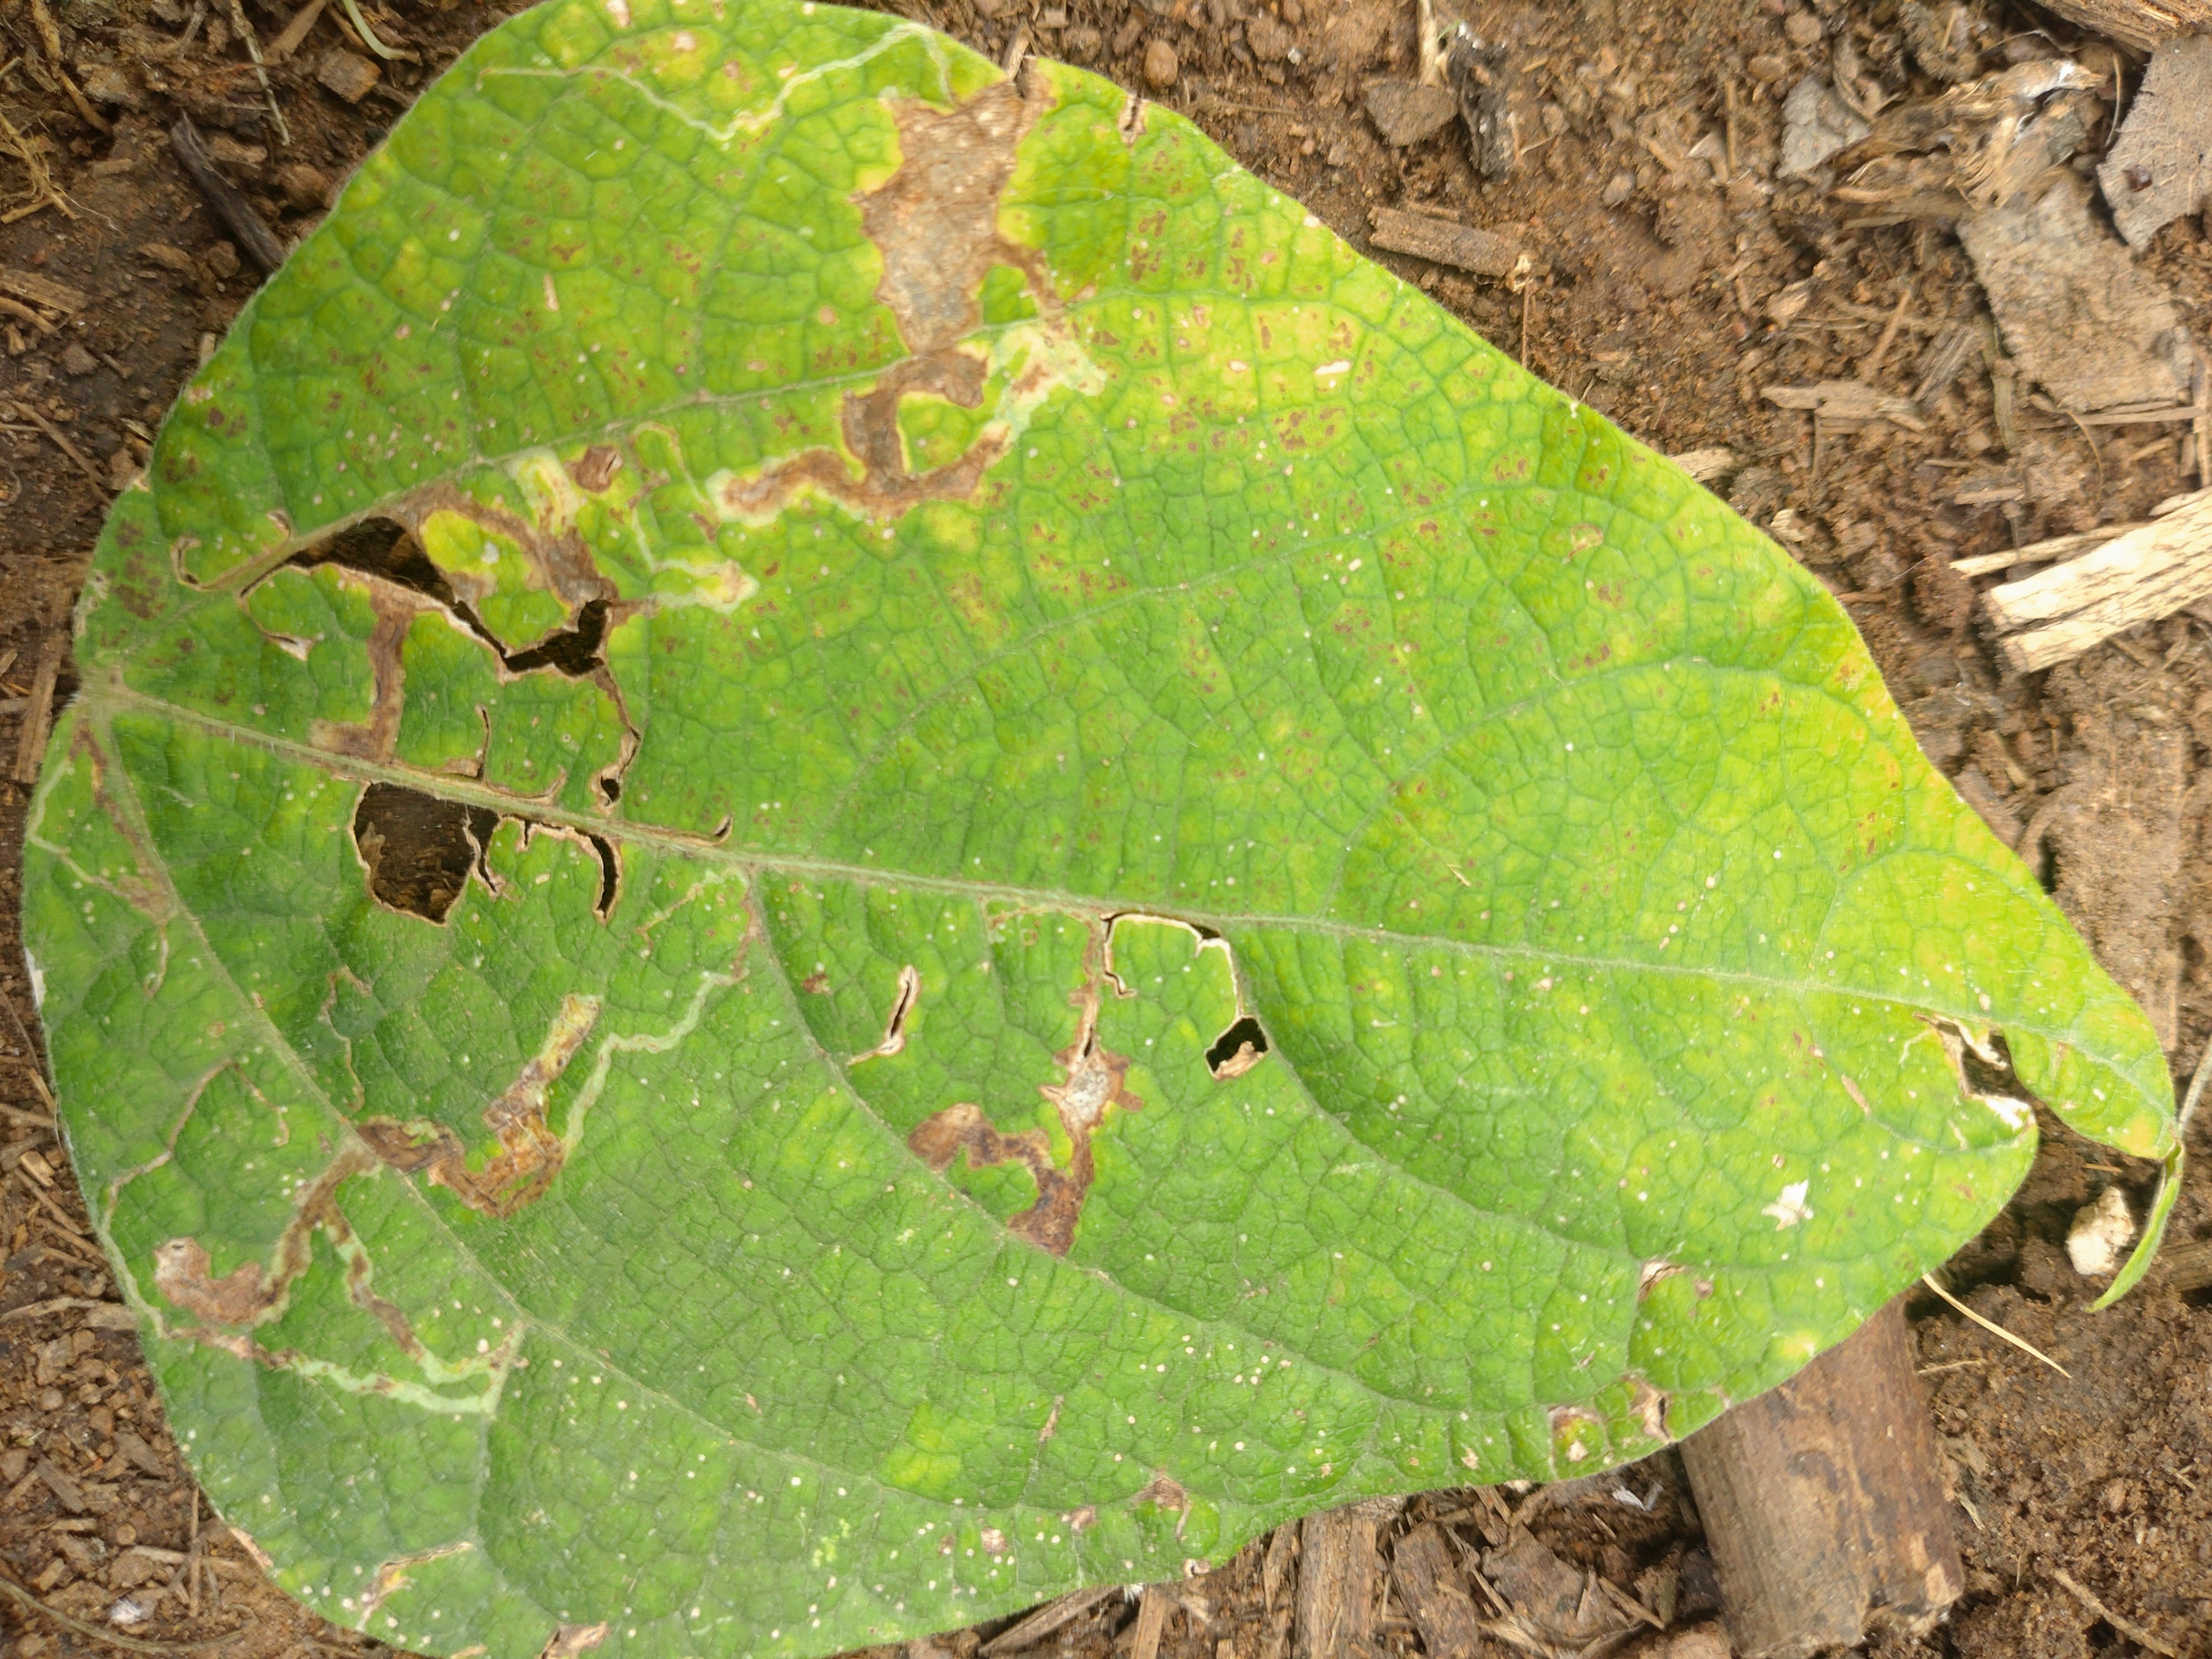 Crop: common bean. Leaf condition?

rust
